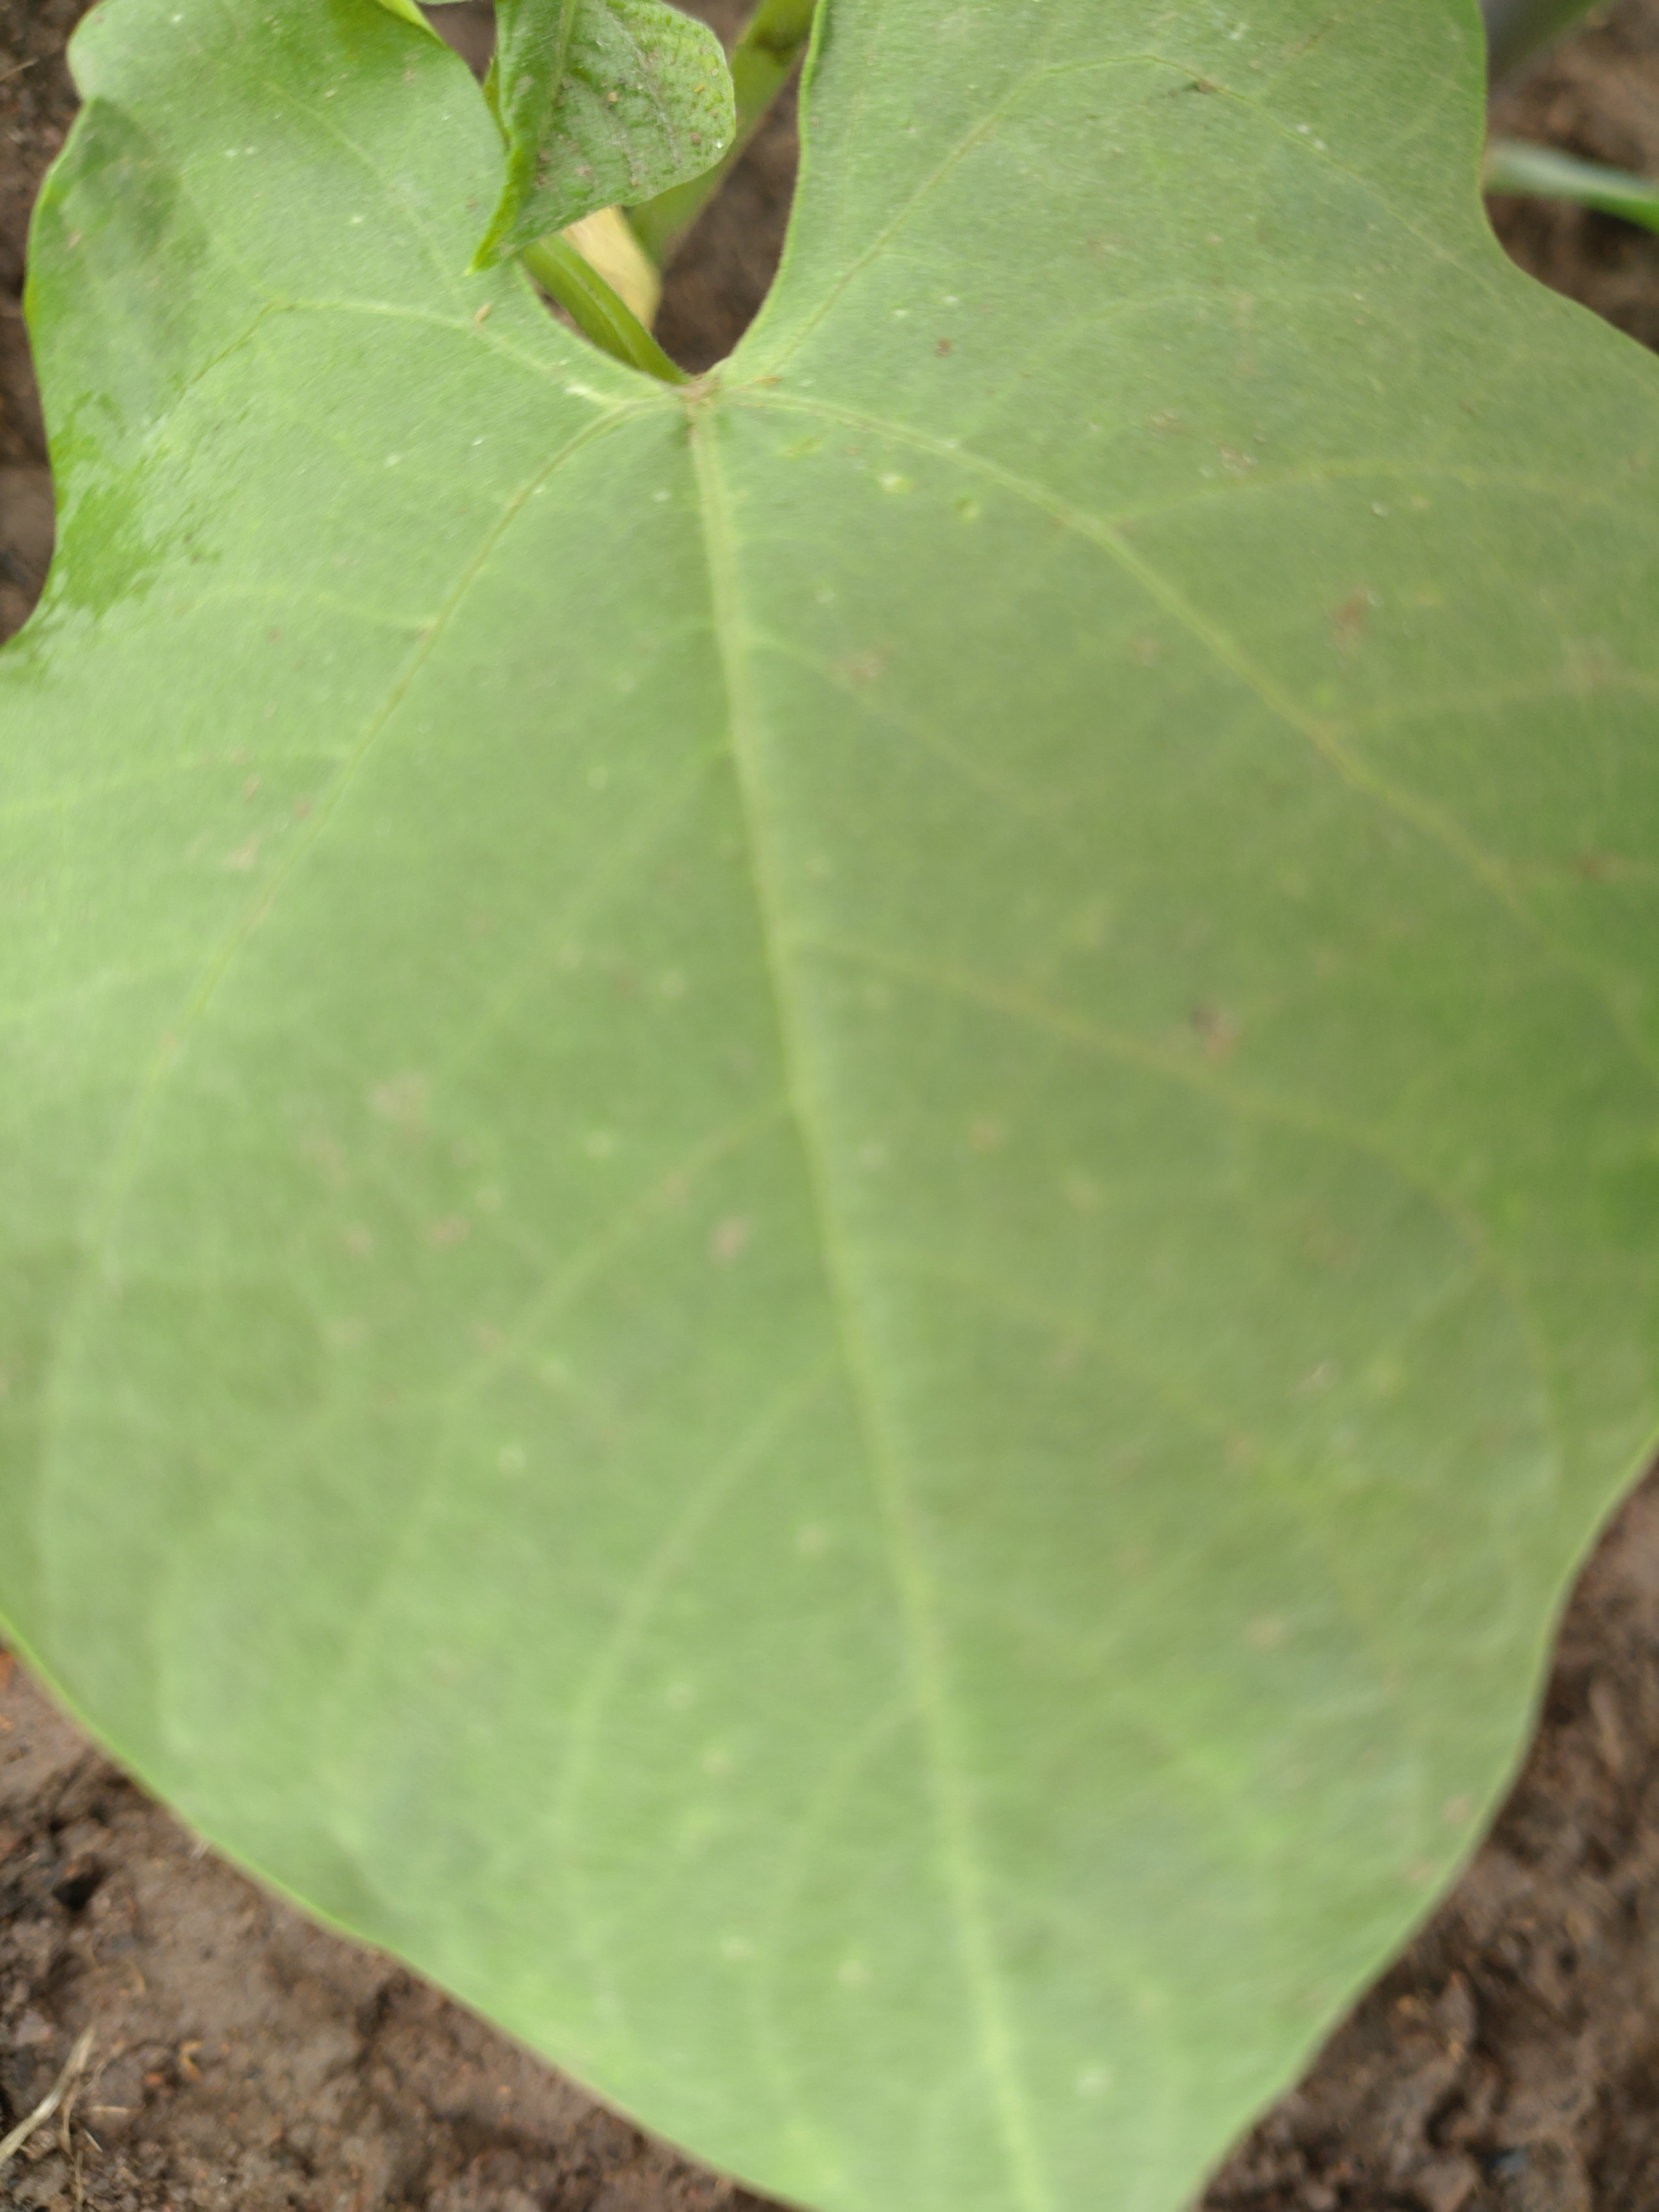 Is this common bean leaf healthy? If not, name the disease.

healthy
